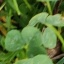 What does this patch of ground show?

unstructured weed
